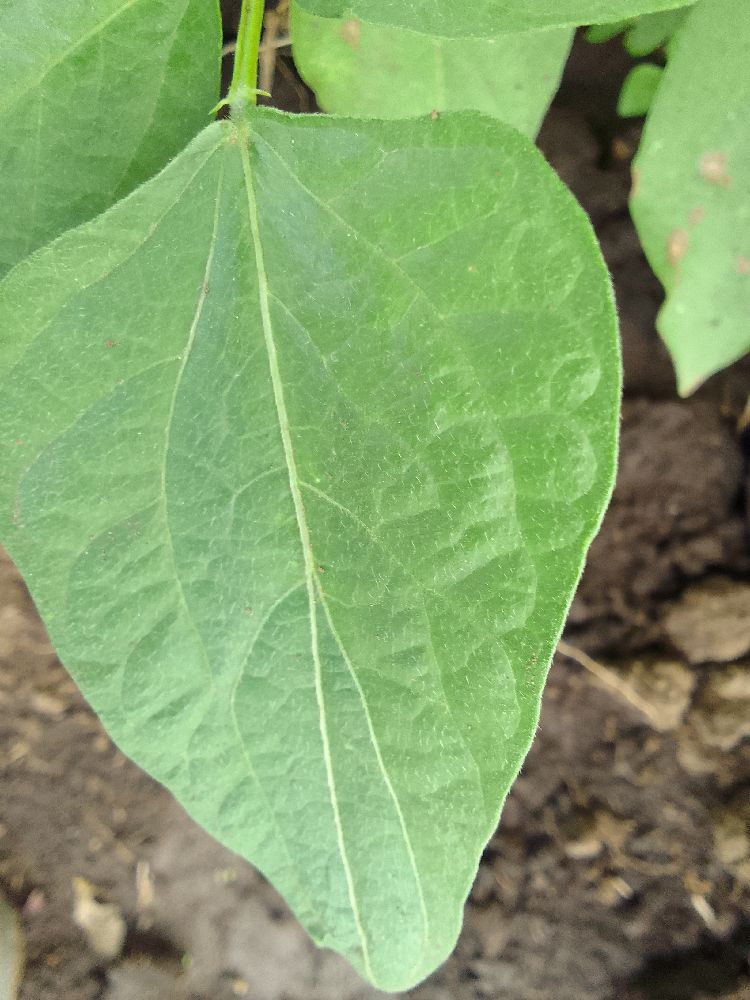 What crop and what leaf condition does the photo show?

common bean, healthy
